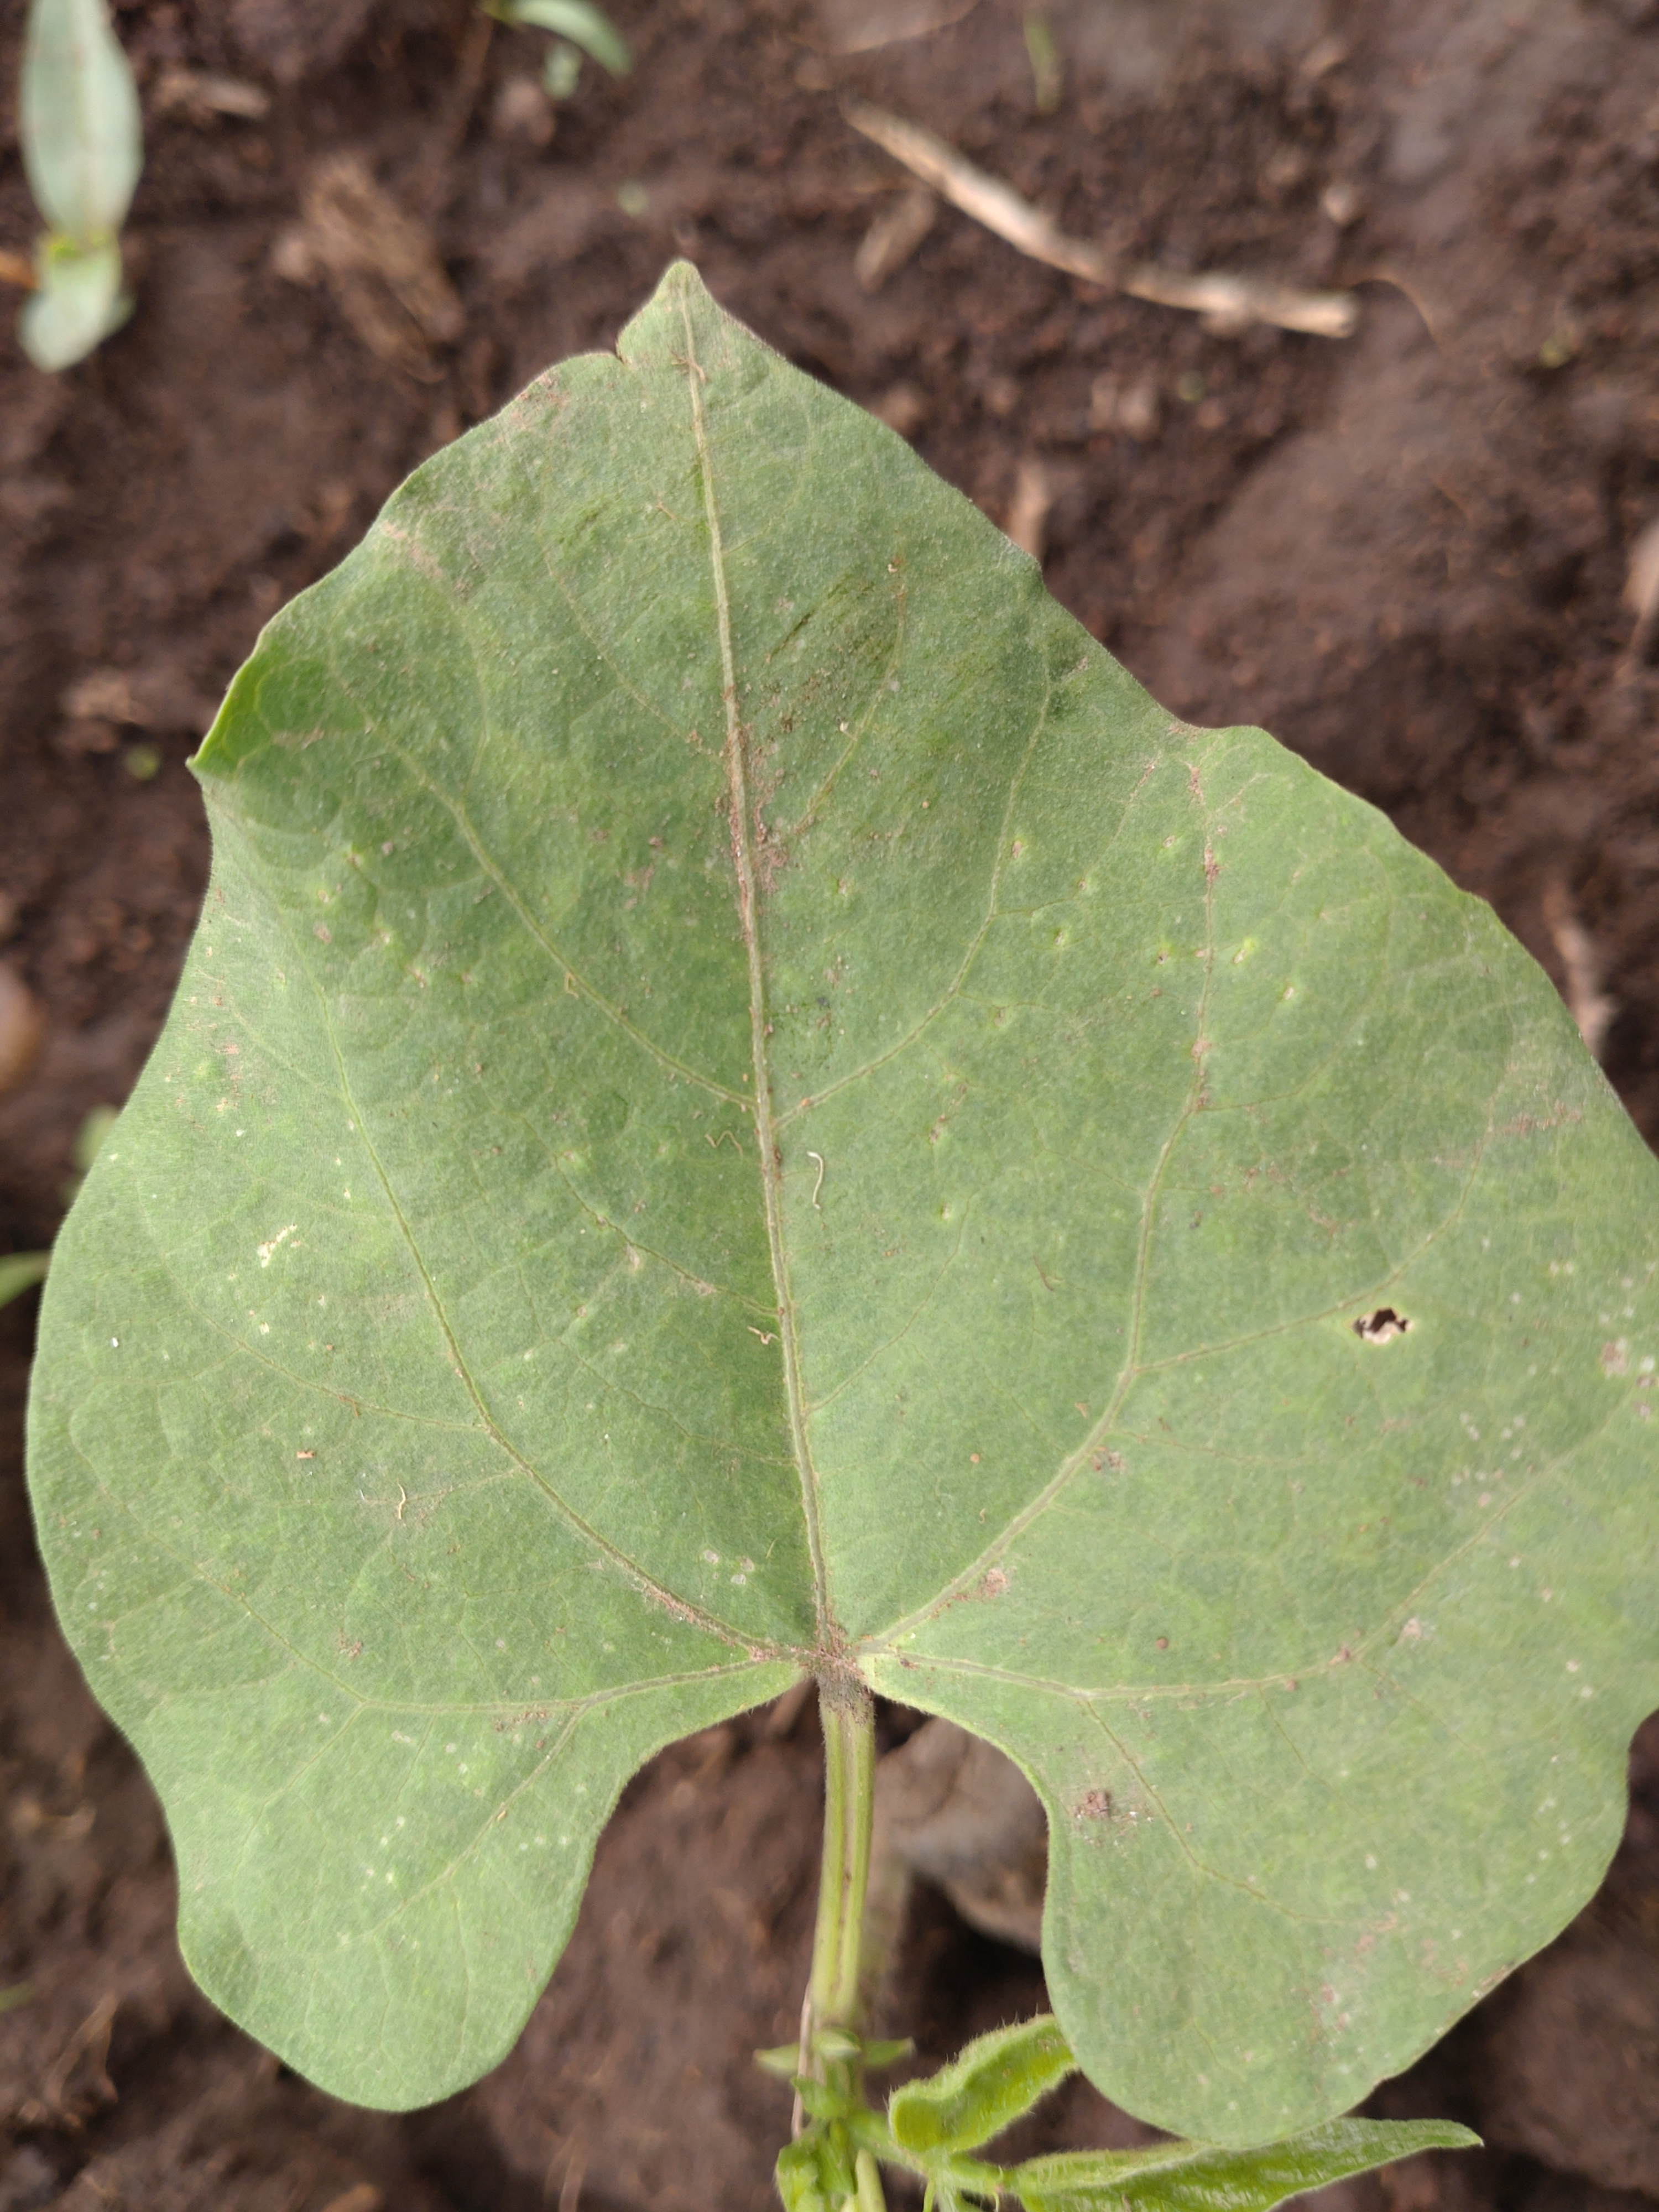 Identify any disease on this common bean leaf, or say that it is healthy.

healthy
